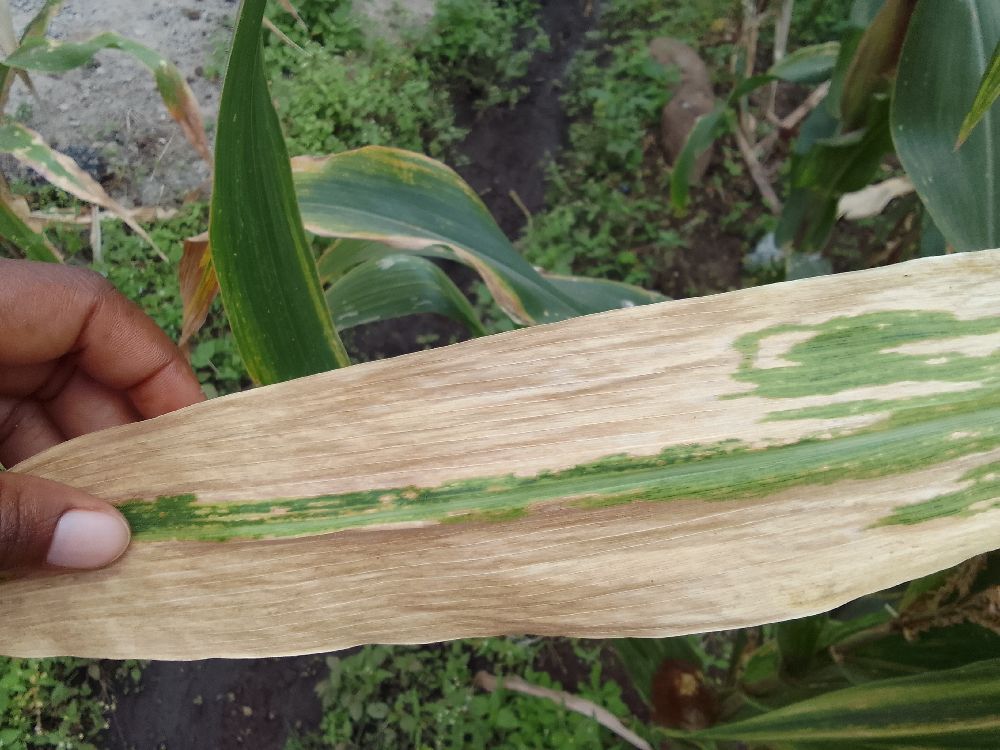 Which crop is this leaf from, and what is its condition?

maize, maize lethal necrosis
